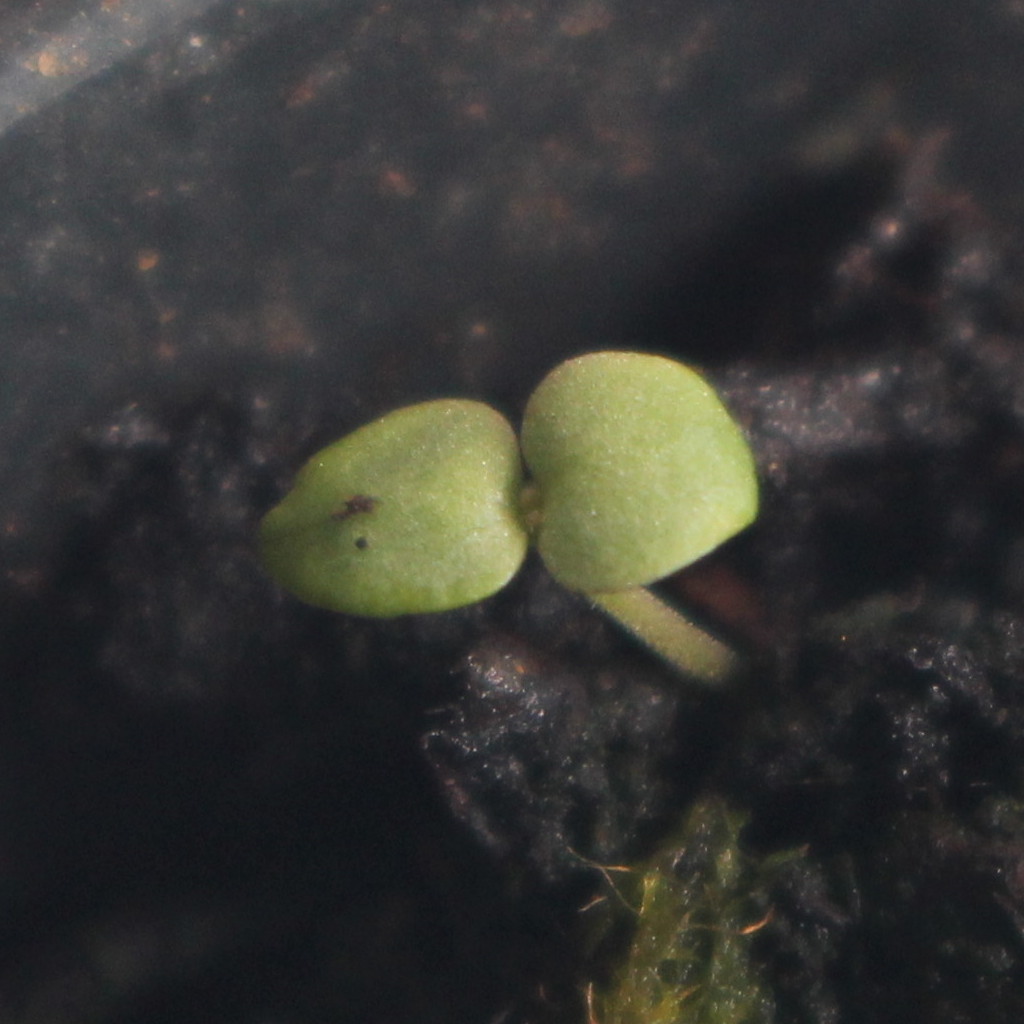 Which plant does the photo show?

Veronica persica
